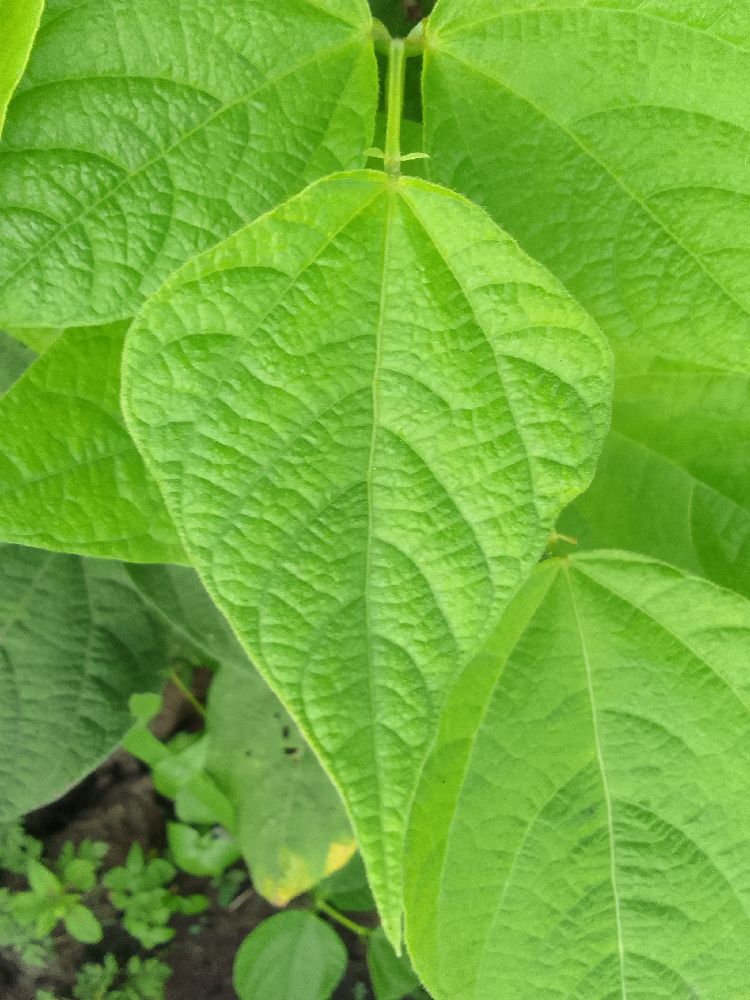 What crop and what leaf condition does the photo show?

common bean, healthy
